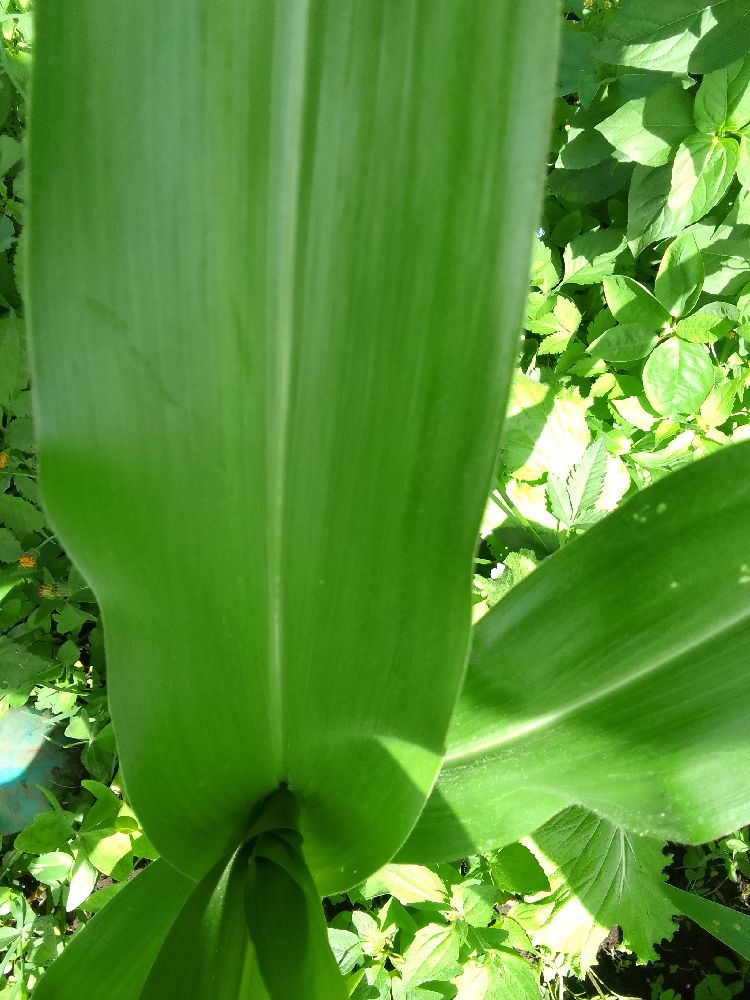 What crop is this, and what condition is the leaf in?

maize, healthy
